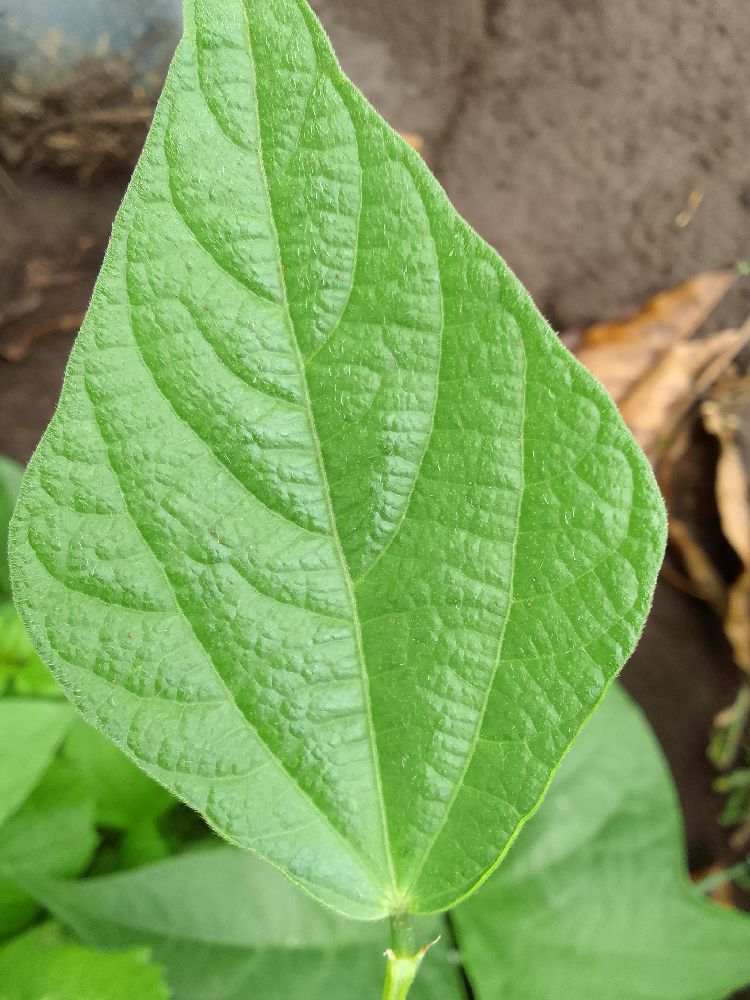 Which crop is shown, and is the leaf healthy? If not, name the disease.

common bean, healthy
